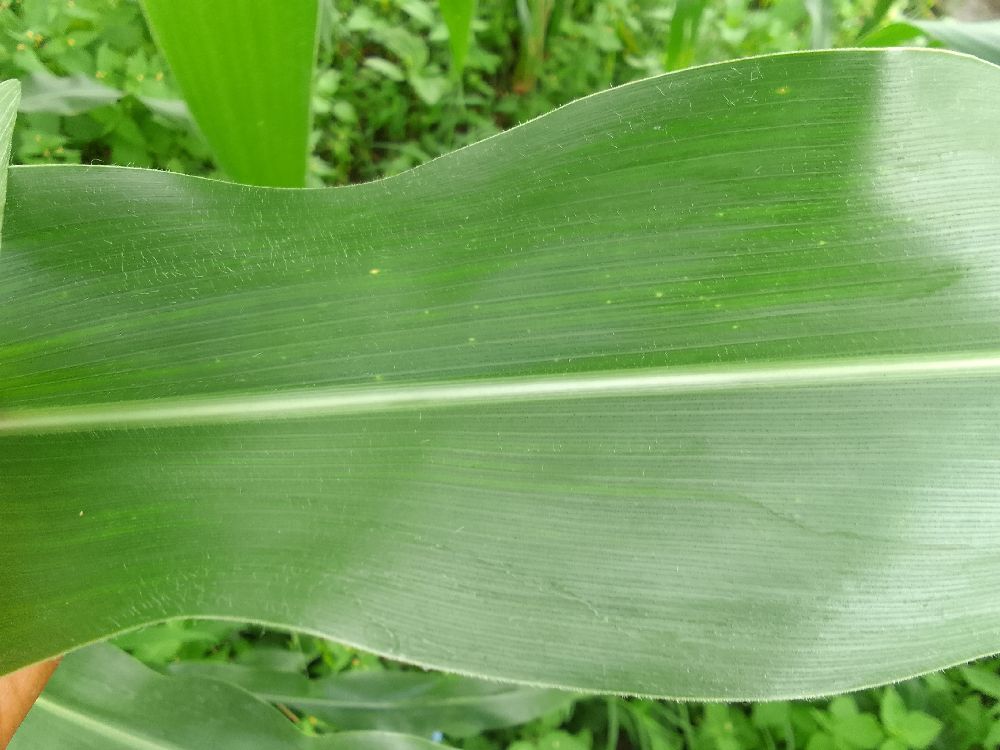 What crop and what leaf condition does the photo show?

maize, healthy
